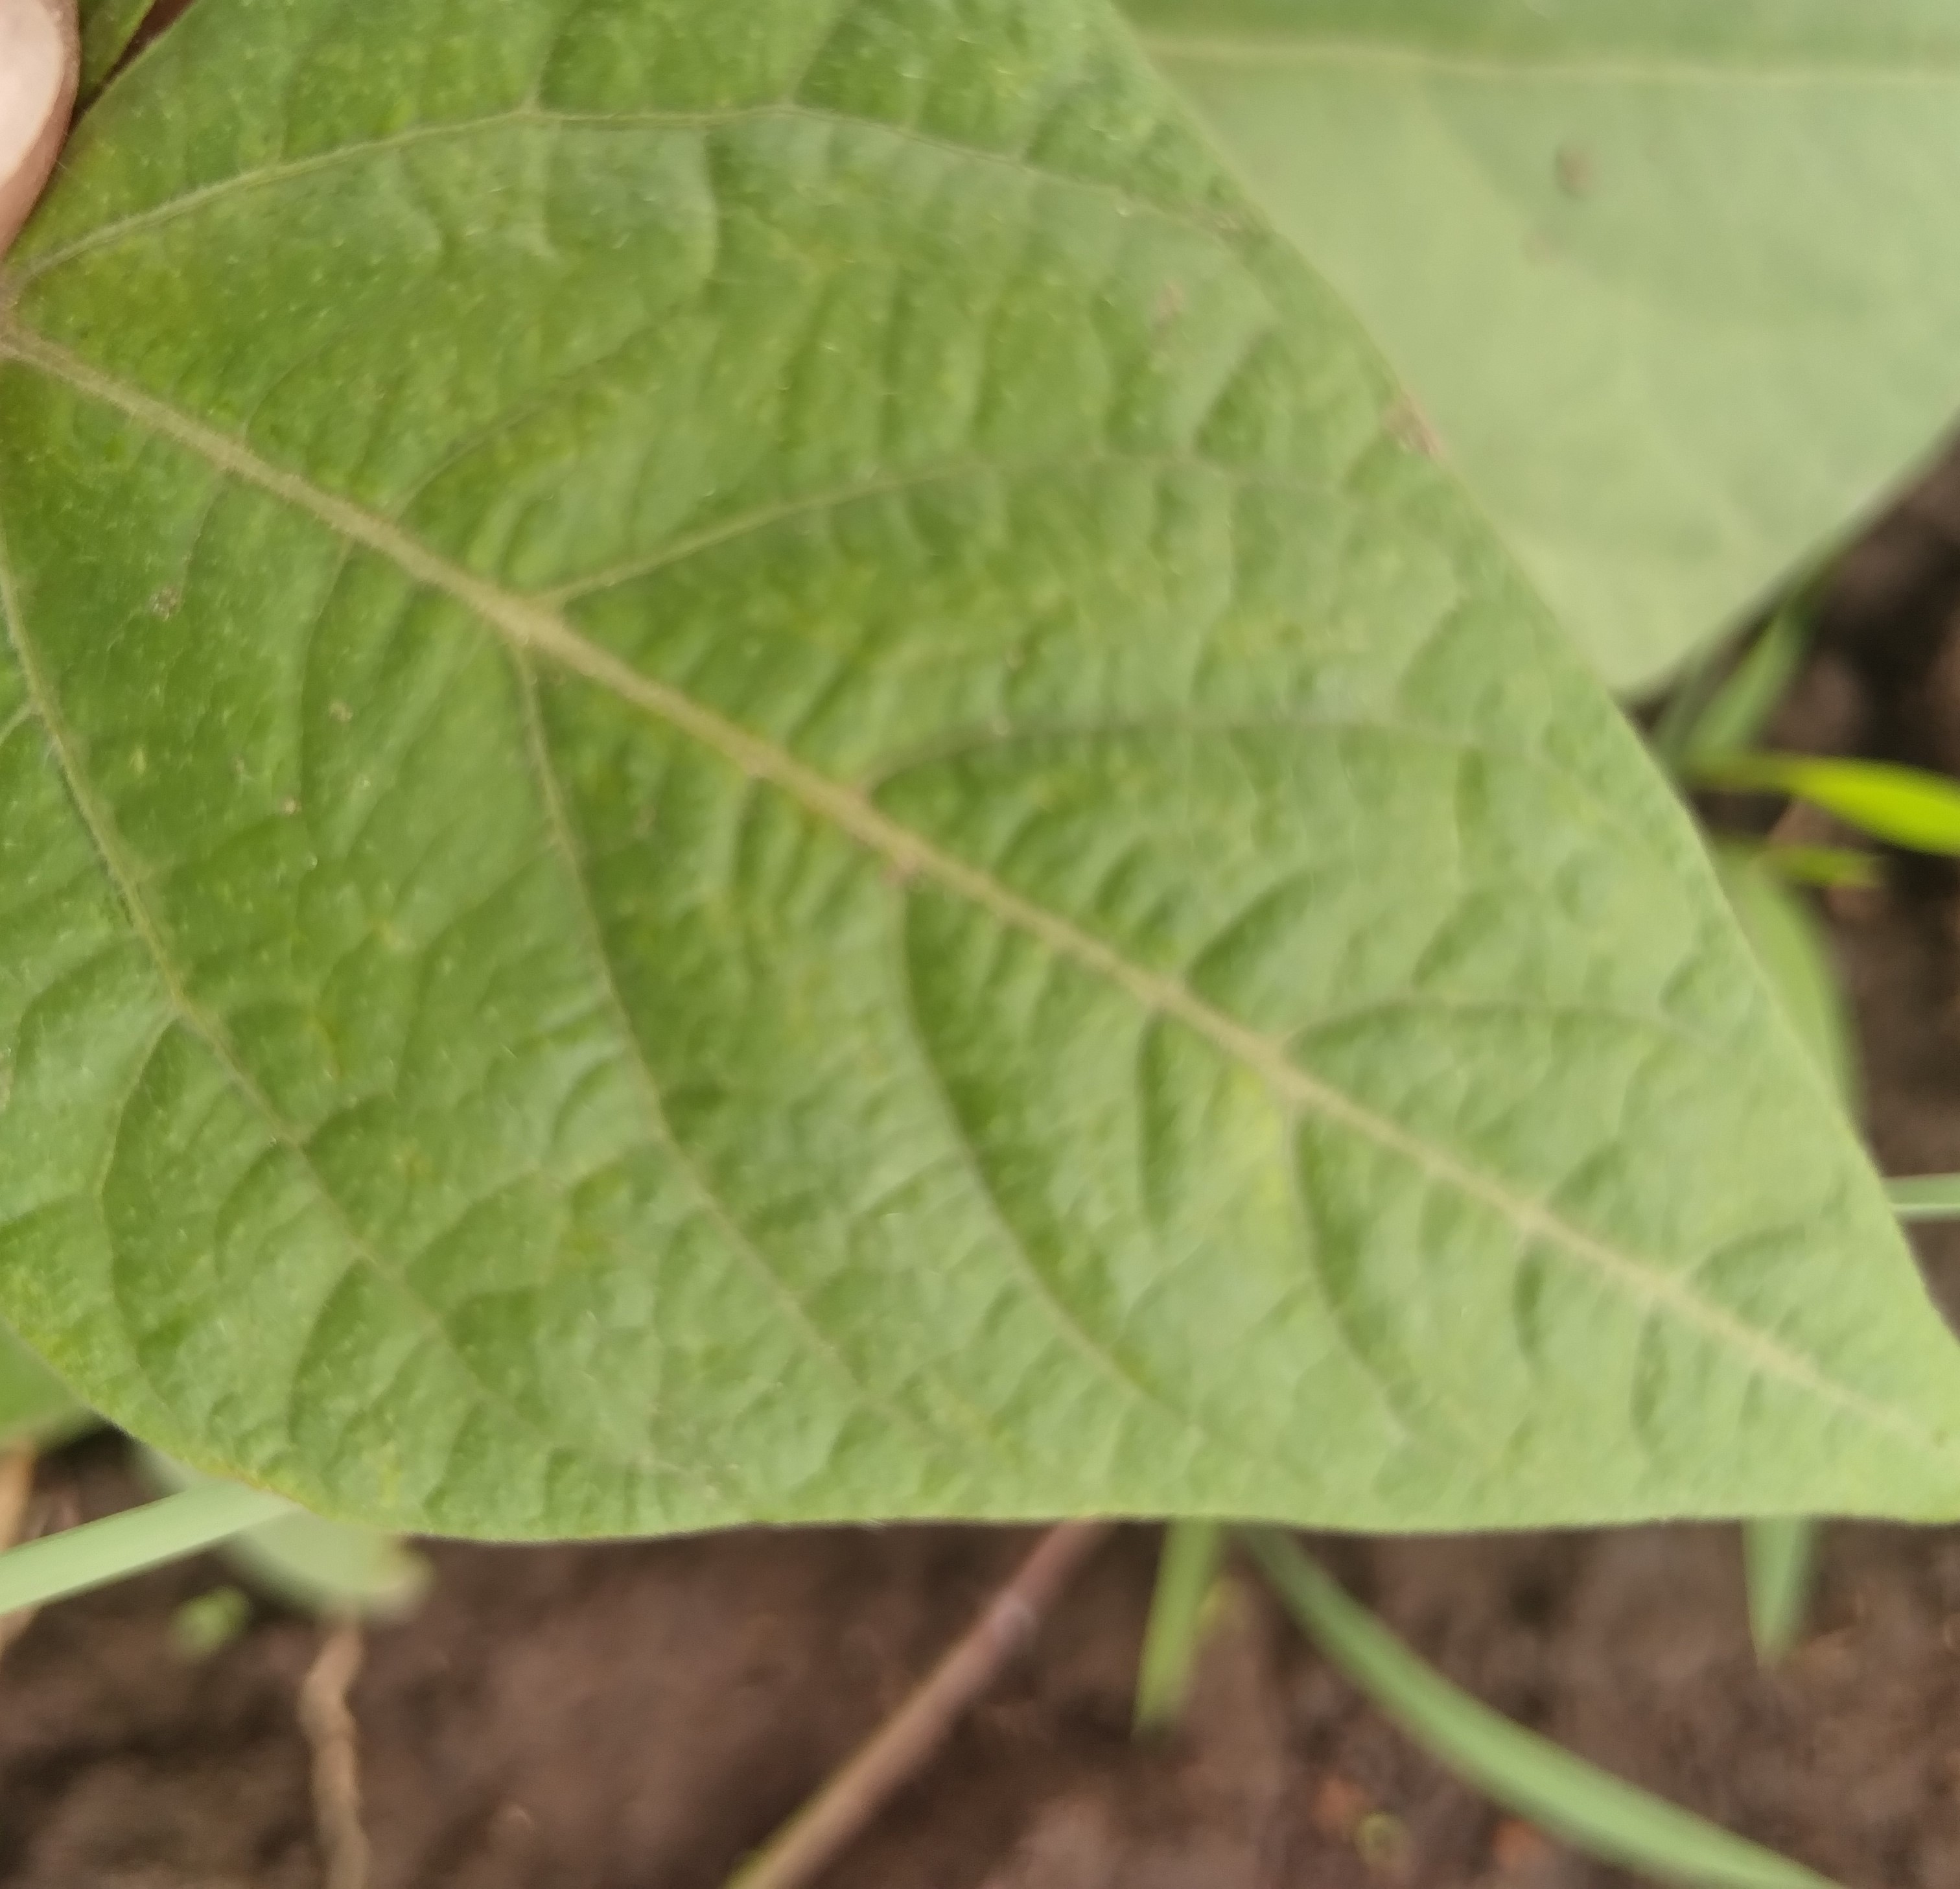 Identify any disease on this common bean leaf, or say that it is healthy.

healthy
